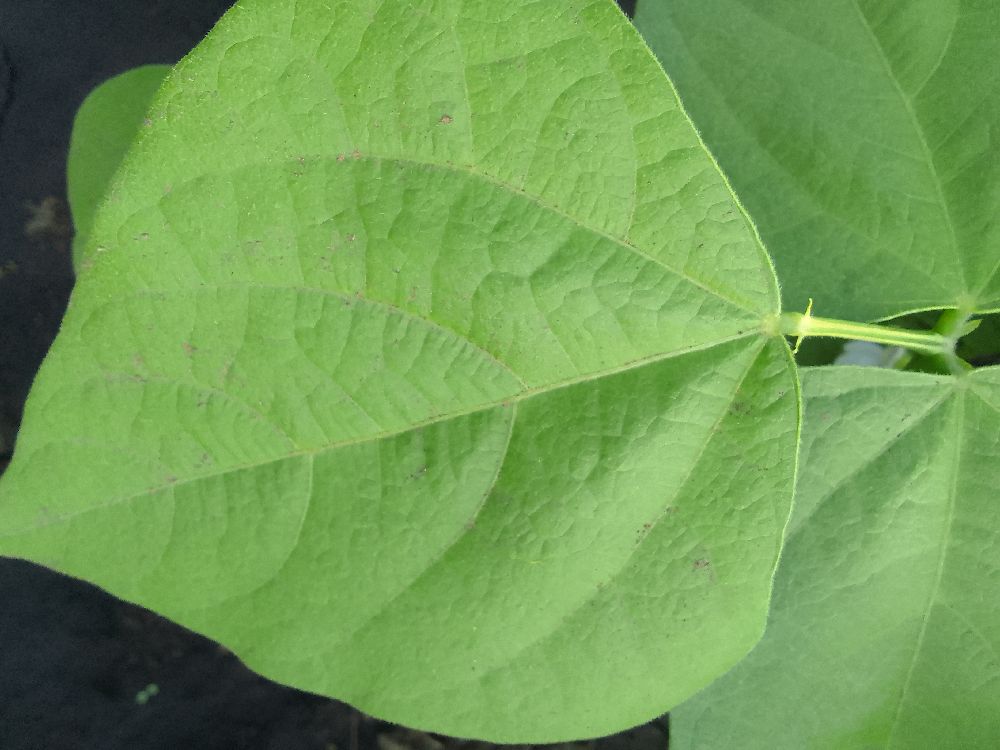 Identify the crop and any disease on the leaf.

common bean, healthy
